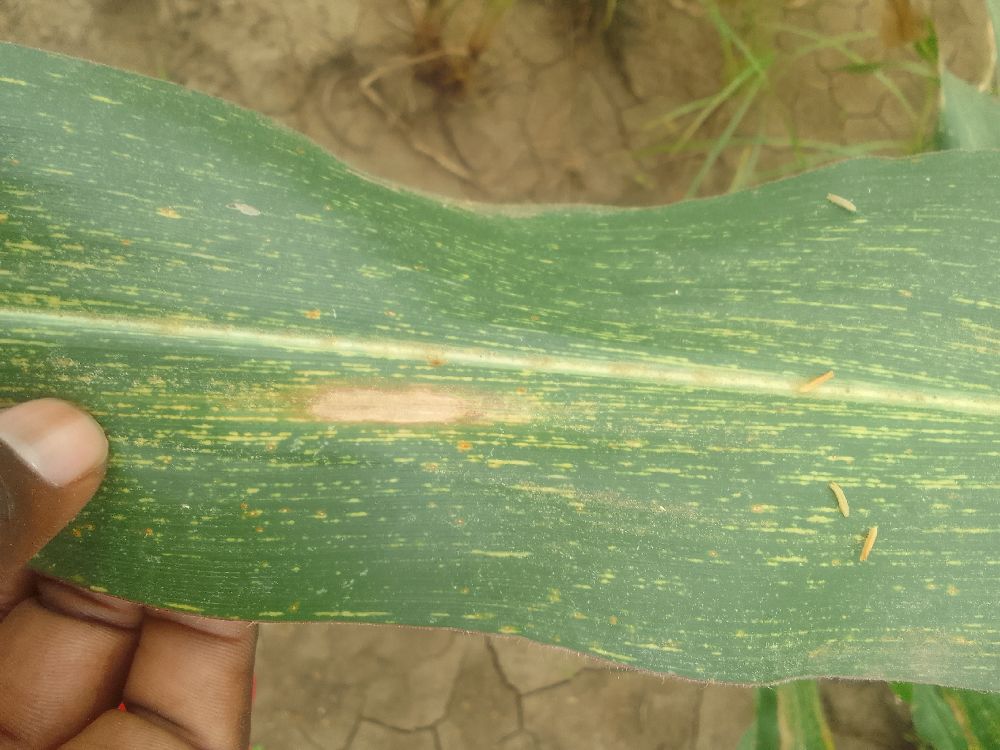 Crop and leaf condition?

maize, maize streak virus
